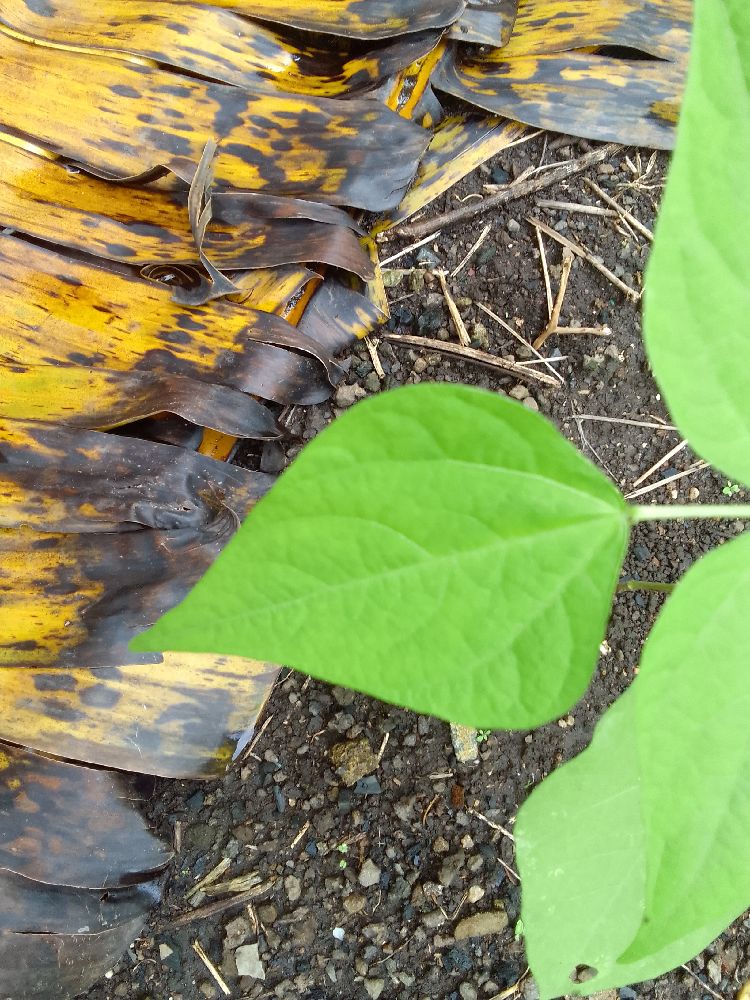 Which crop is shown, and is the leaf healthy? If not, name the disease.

common bean, healthy
